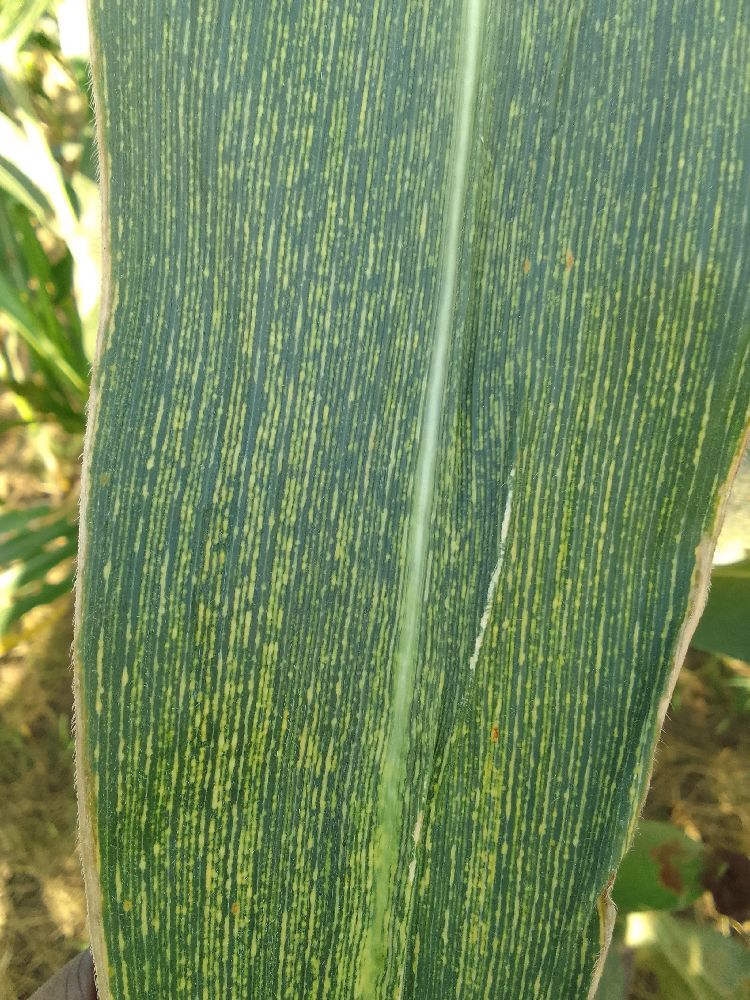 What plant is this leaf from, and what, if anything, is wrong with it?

maize, maize streak virus
